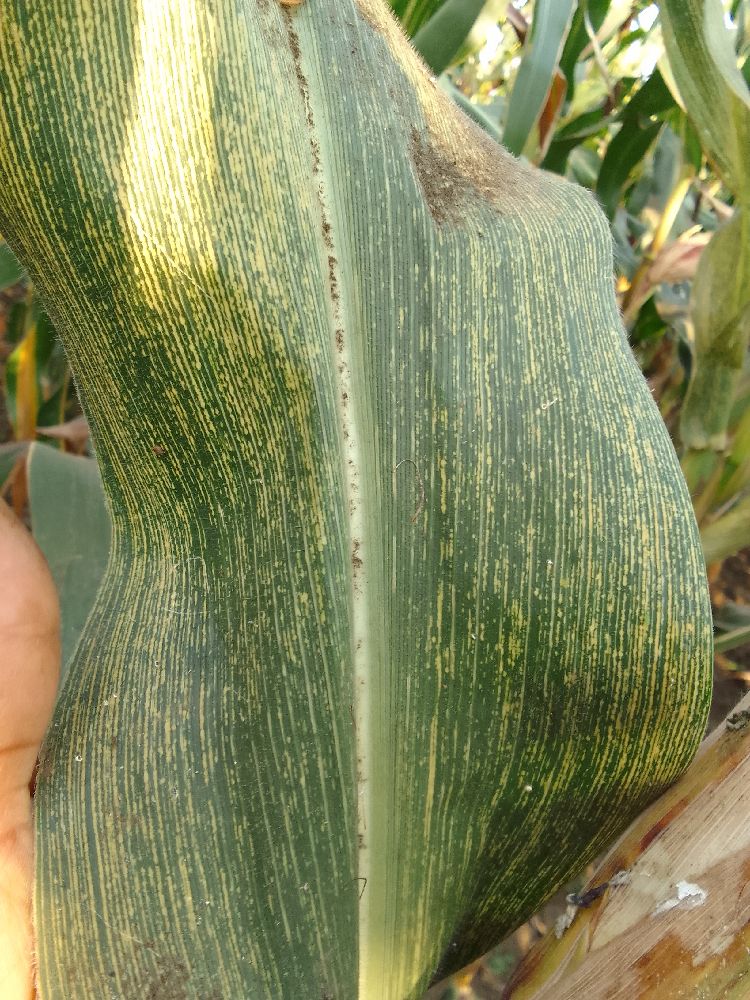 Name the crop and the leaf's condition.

maize, maize streak virus
